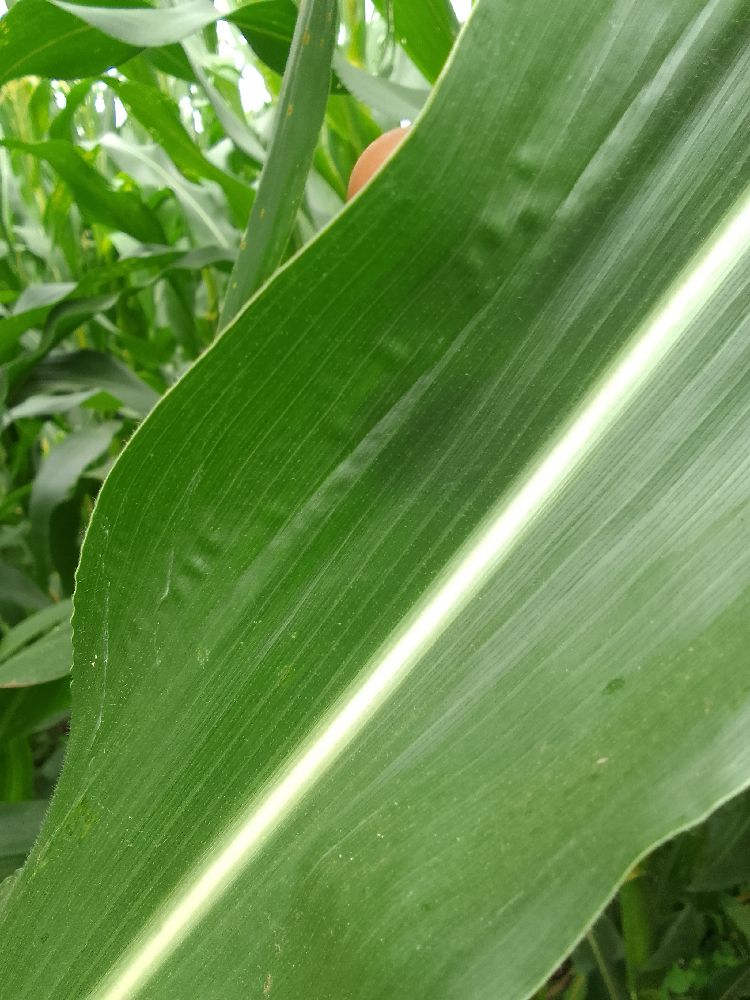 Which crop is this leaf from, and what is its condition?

maize, healthy
